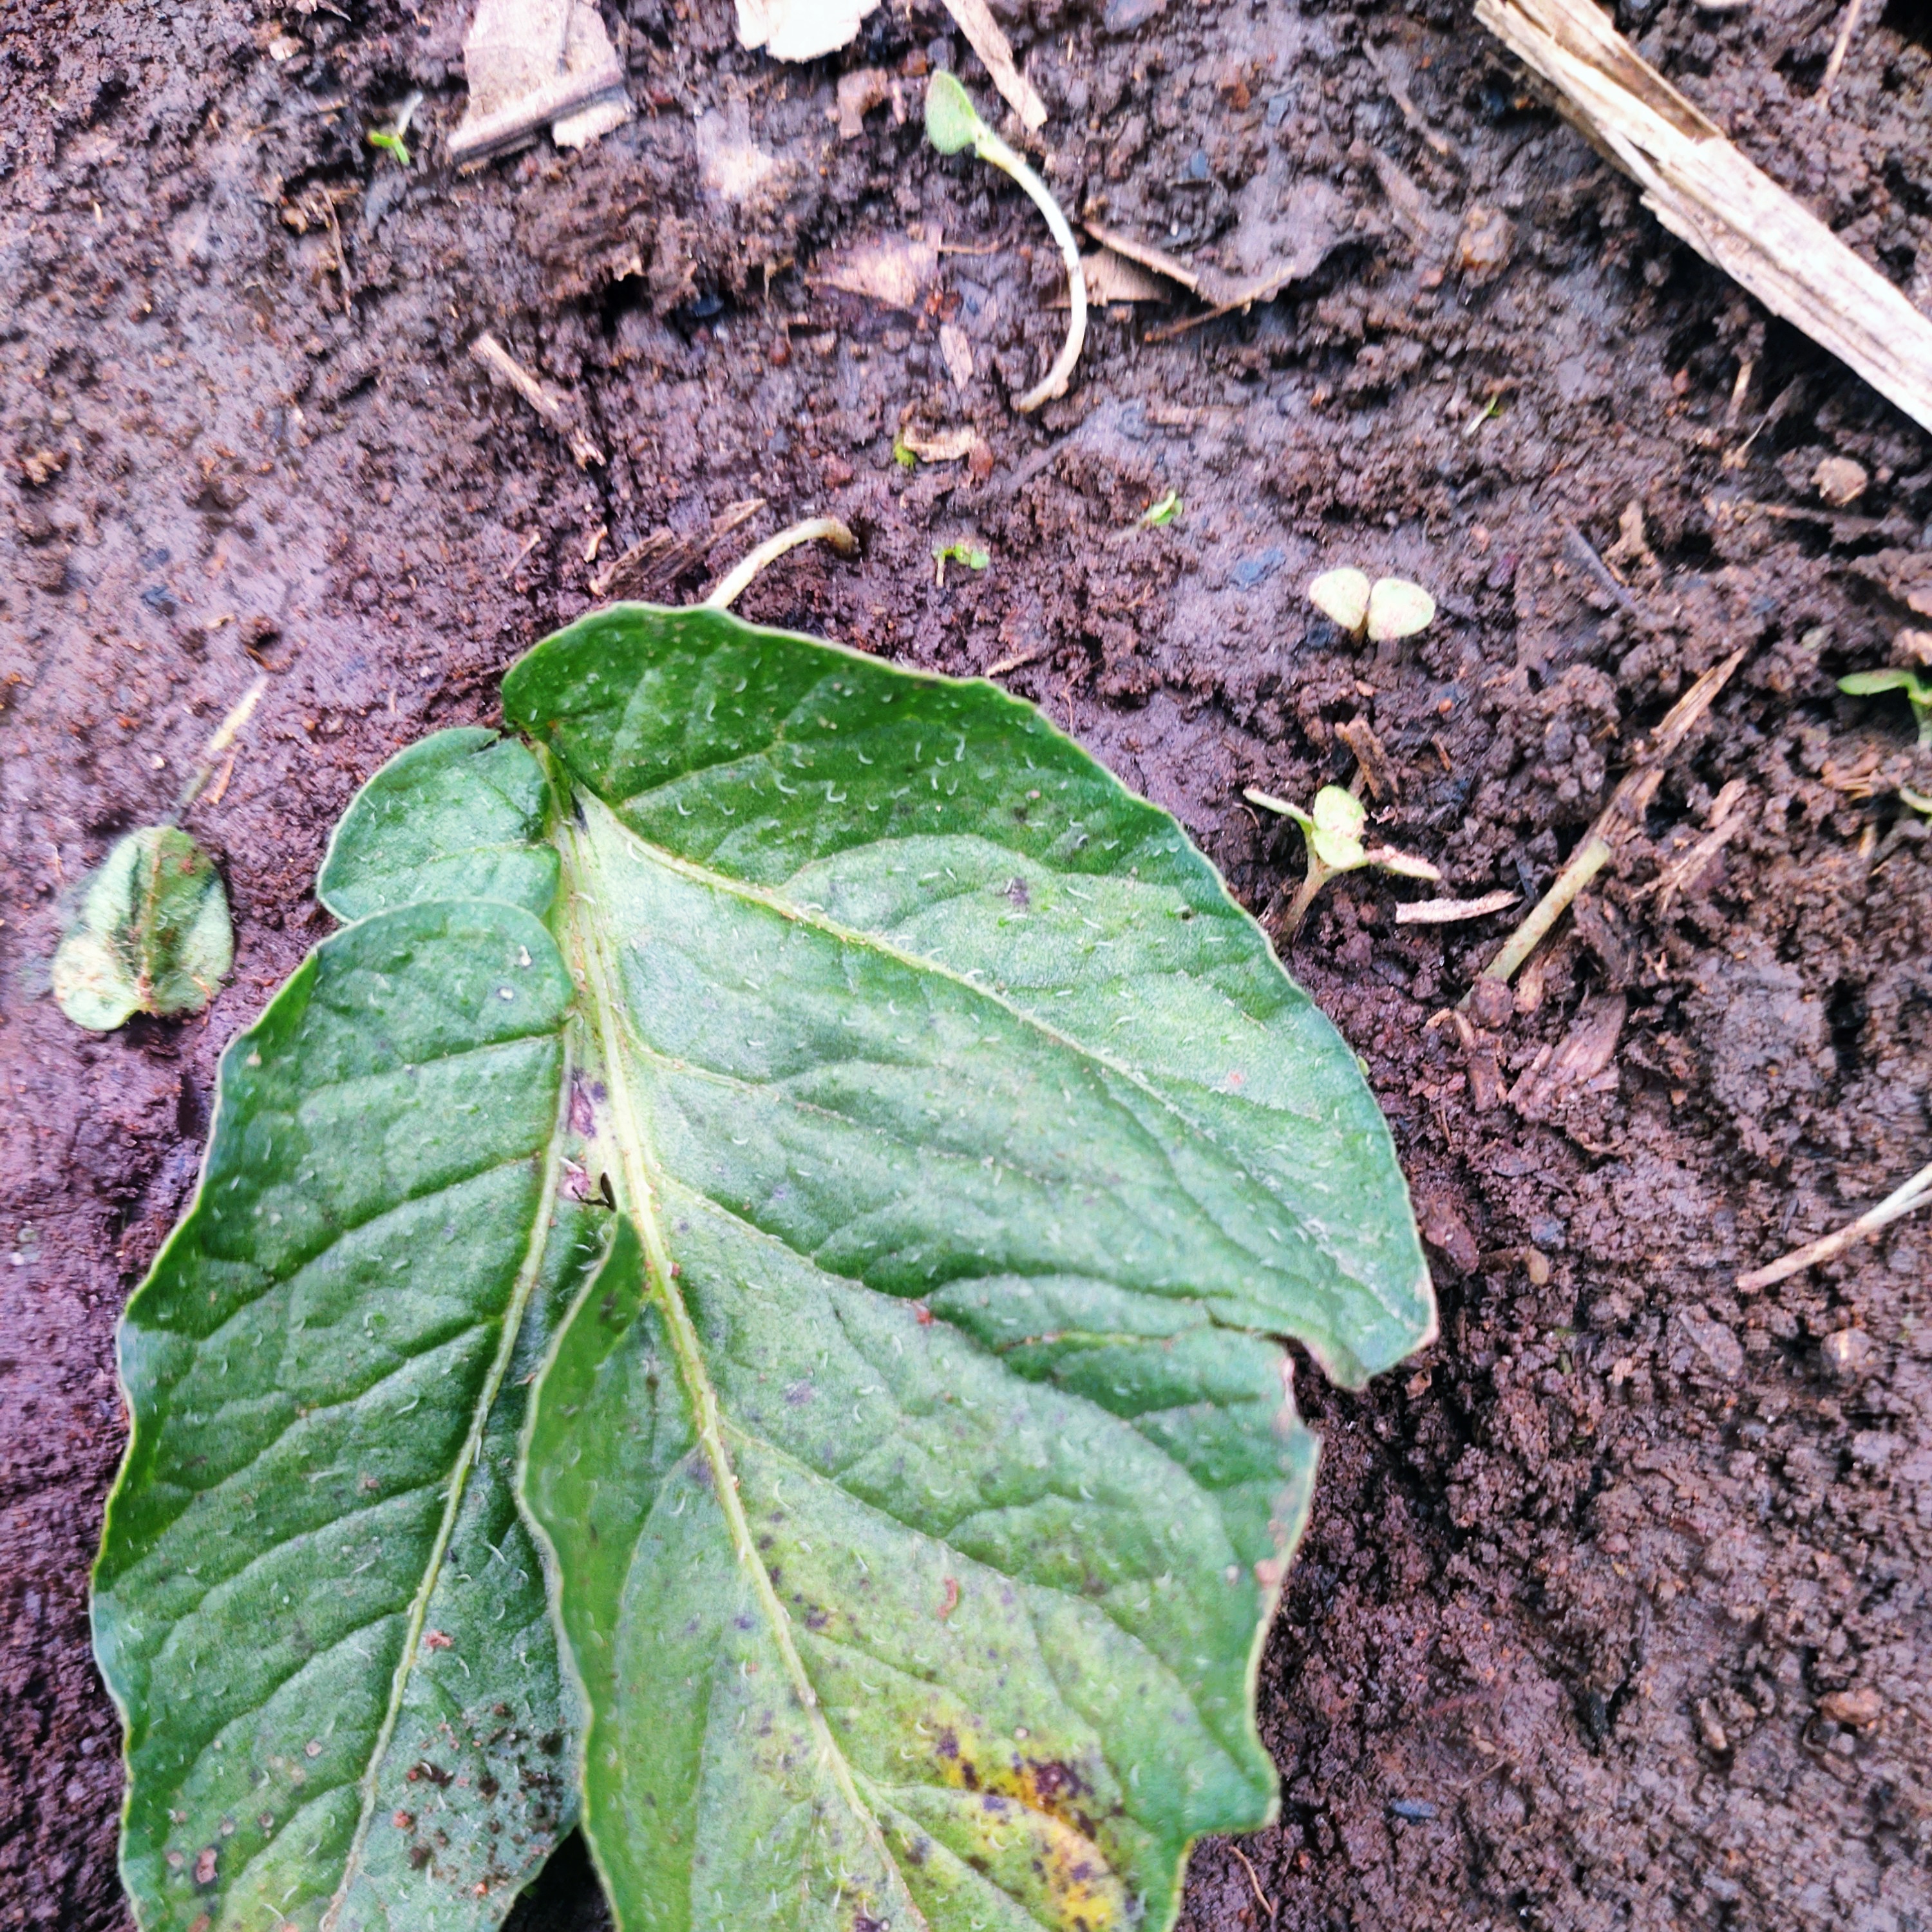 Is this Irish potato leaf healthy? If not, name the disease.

late blight
